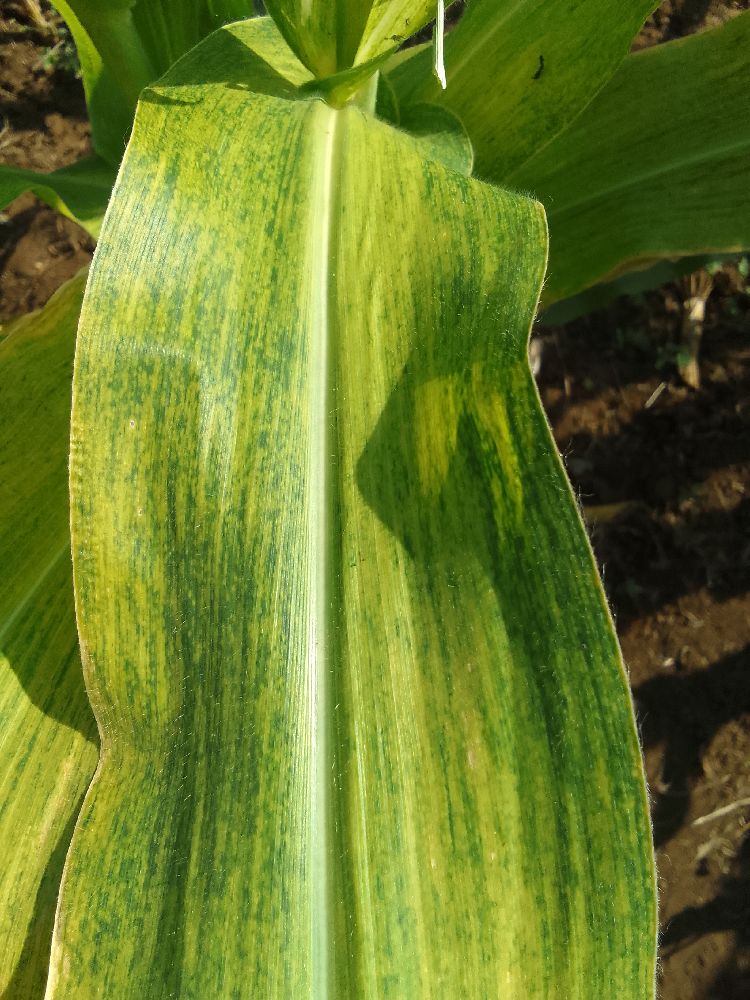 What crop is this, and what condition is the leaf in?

maize, maize lethal necrosis
